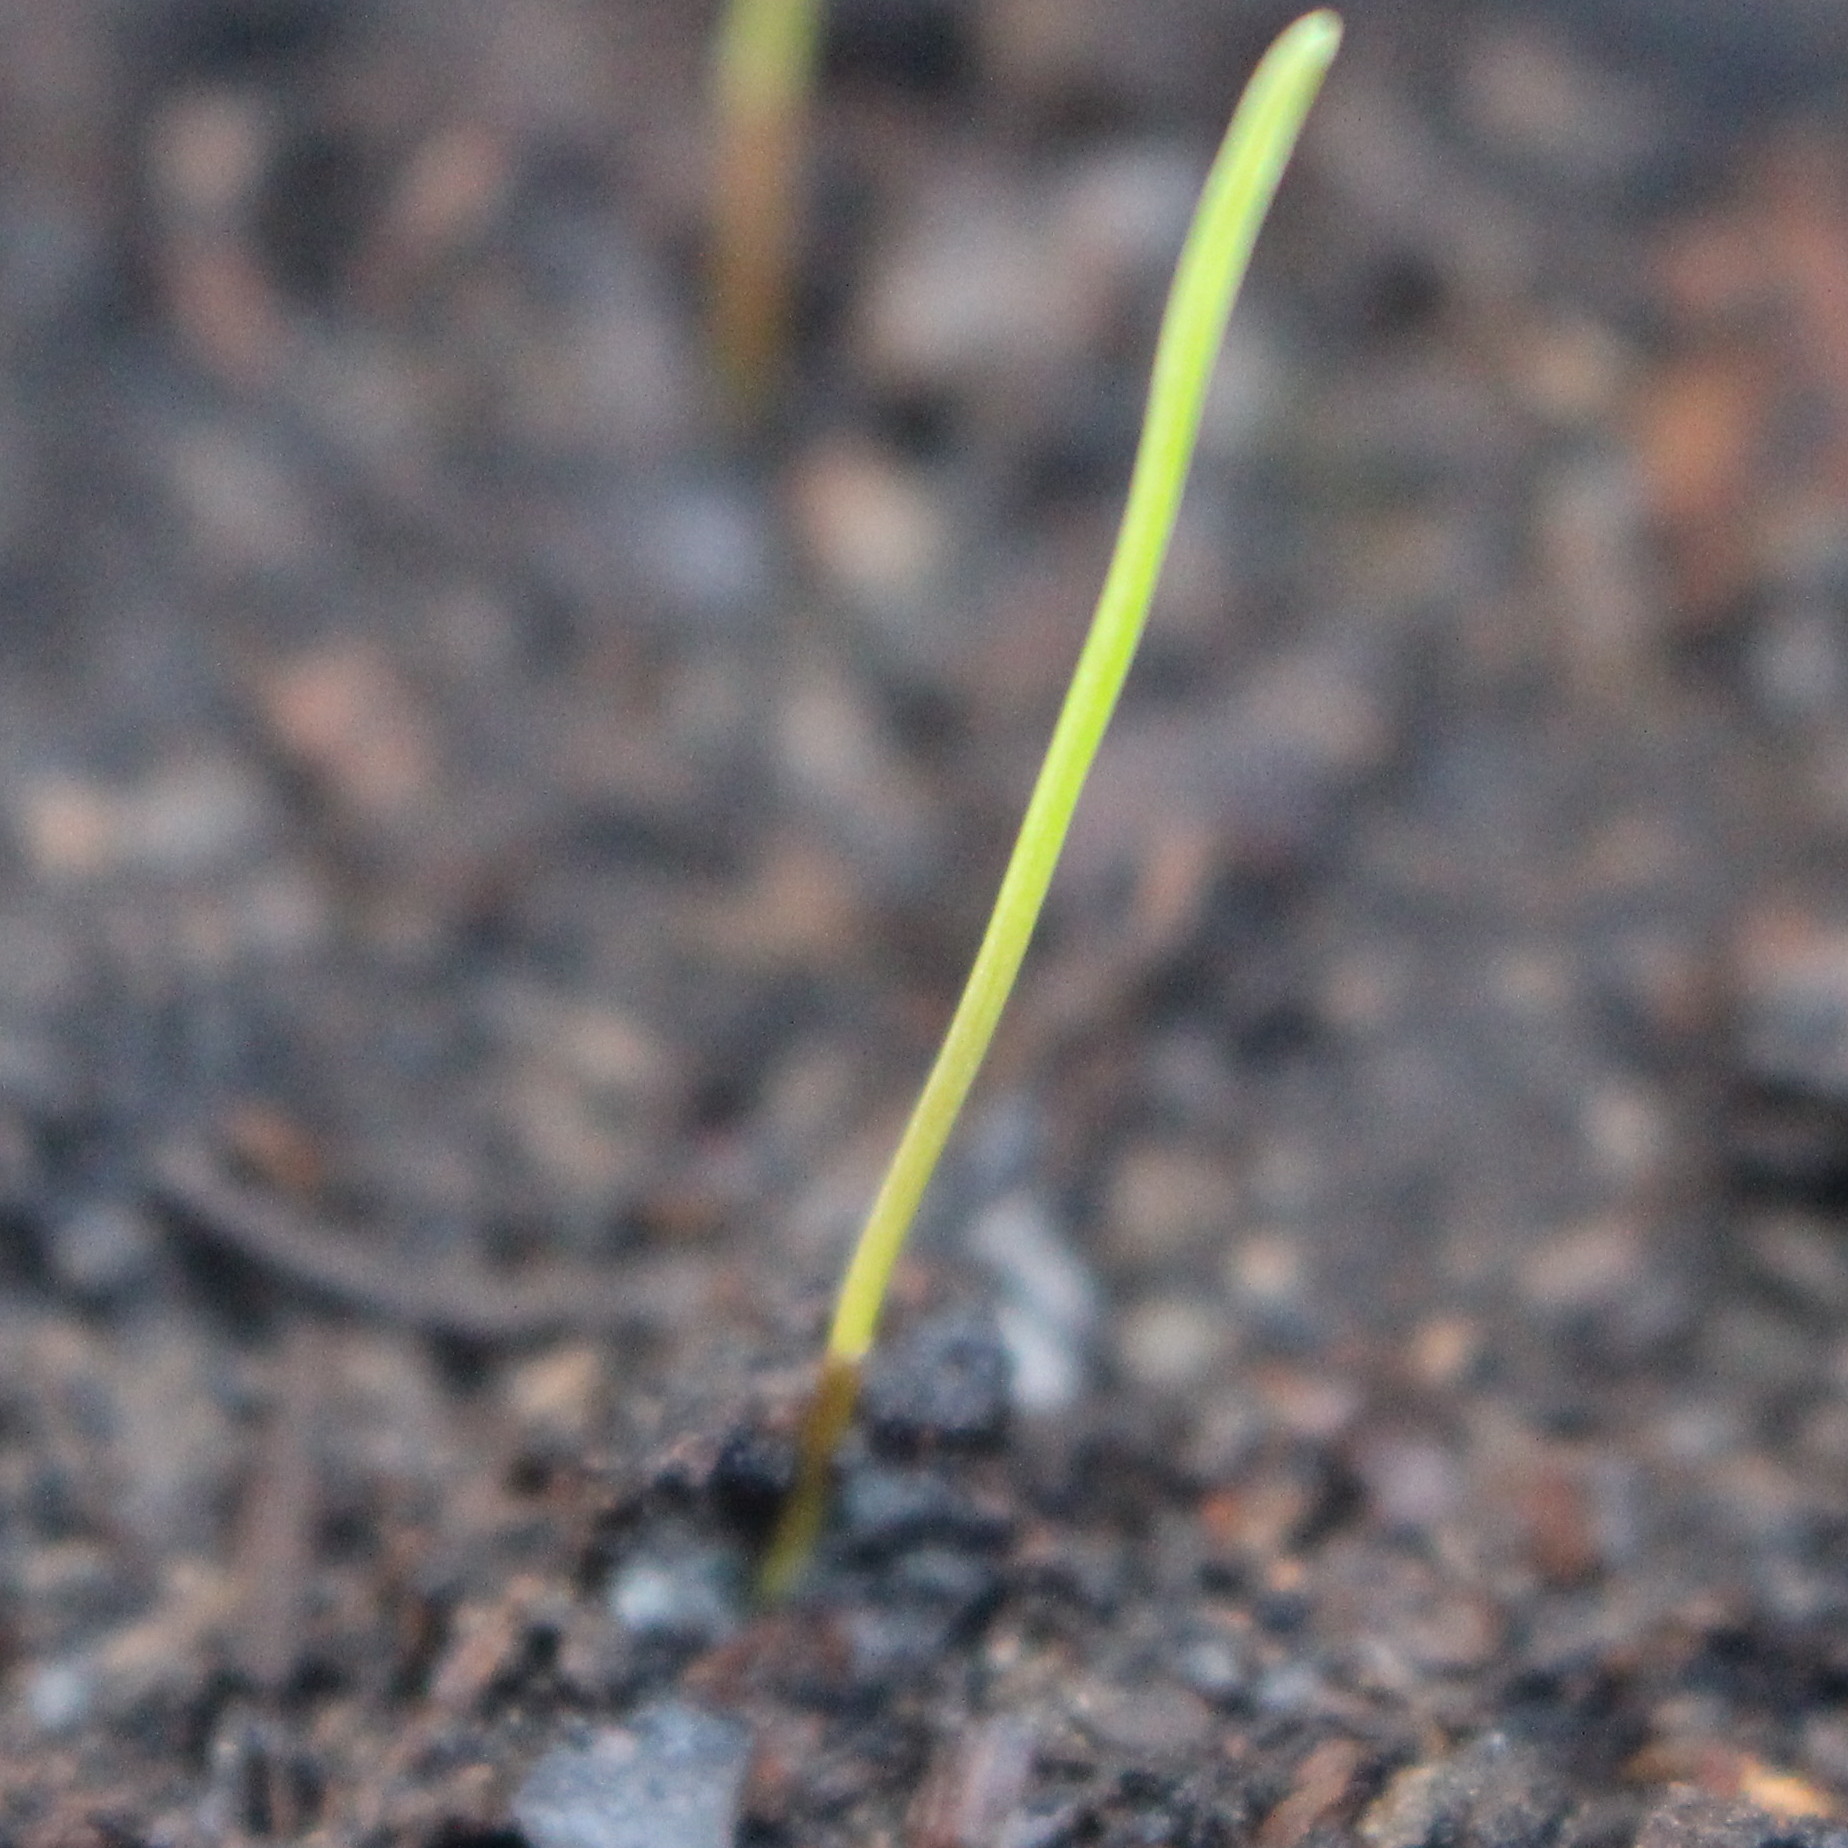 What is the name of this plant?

Lolium multiflorum
